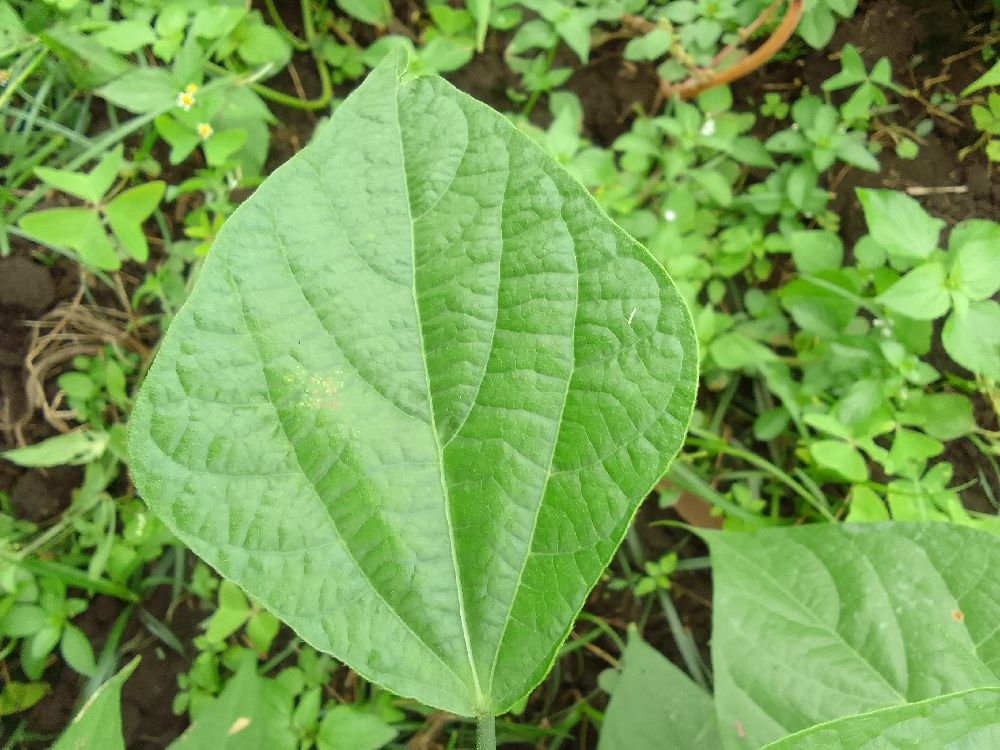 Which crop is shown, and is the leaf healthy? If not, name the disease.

common bean, healthy
